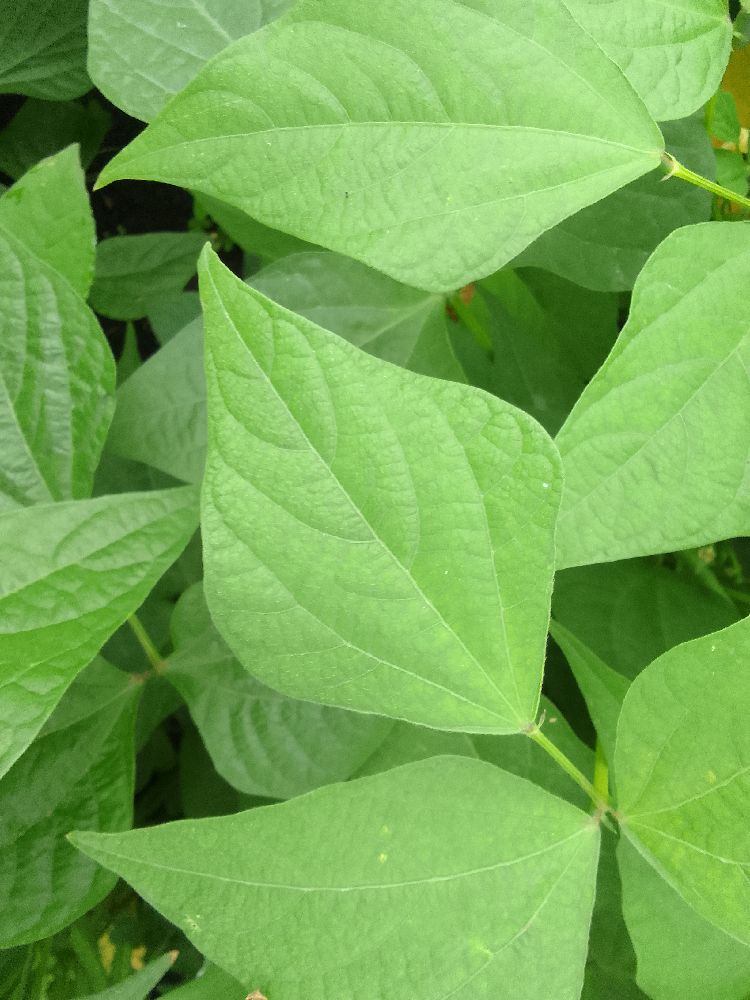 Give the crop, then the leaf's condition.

common bean, healthy
